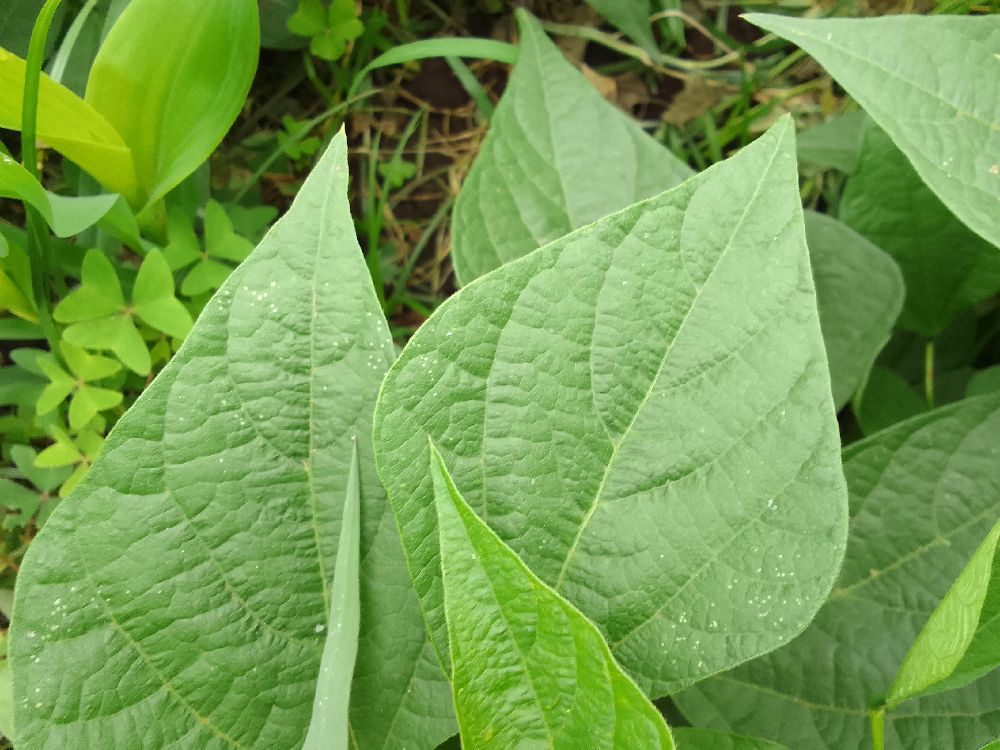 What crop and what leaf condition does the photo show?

common bean, healthy
